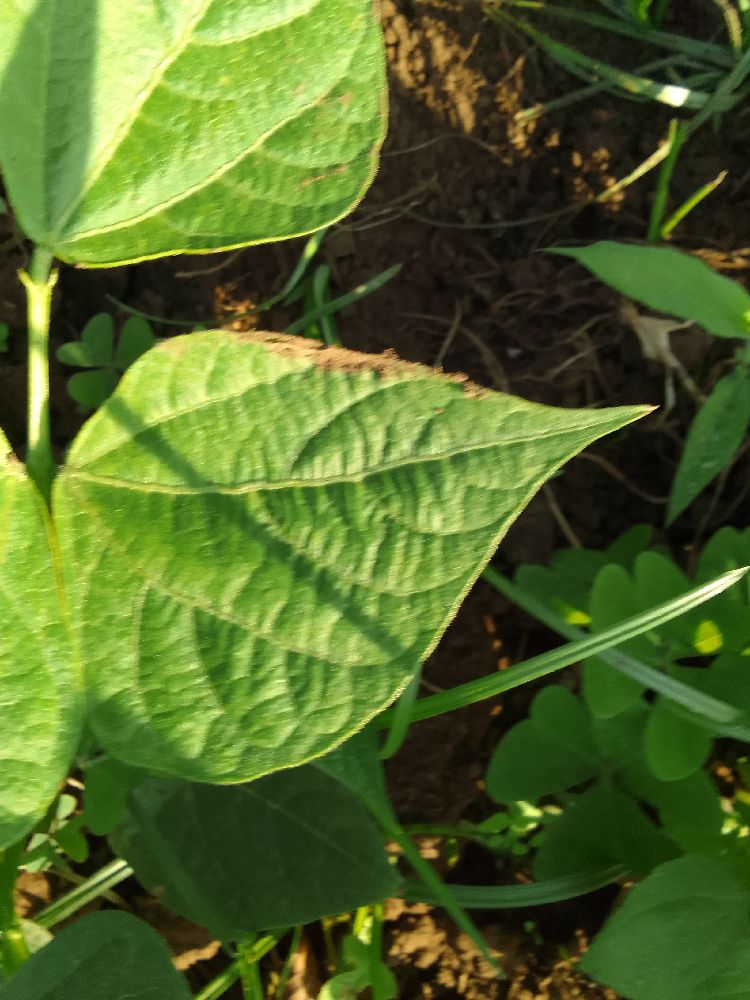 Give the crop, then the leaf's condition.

common bean, healthy
